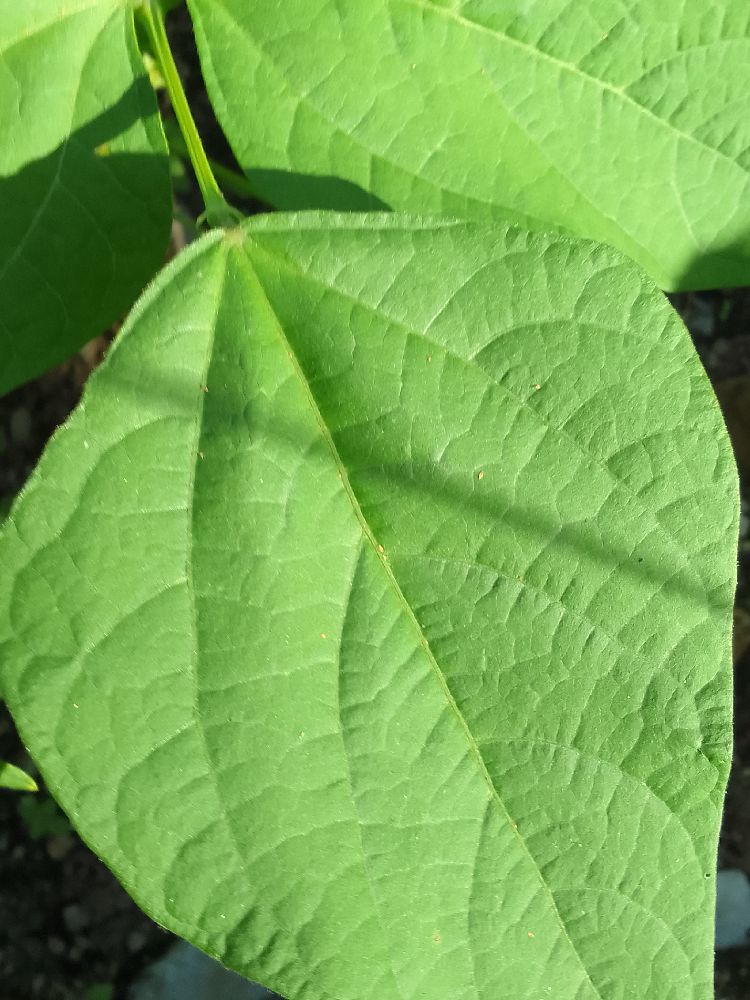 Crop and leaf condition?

common bean, healthy
